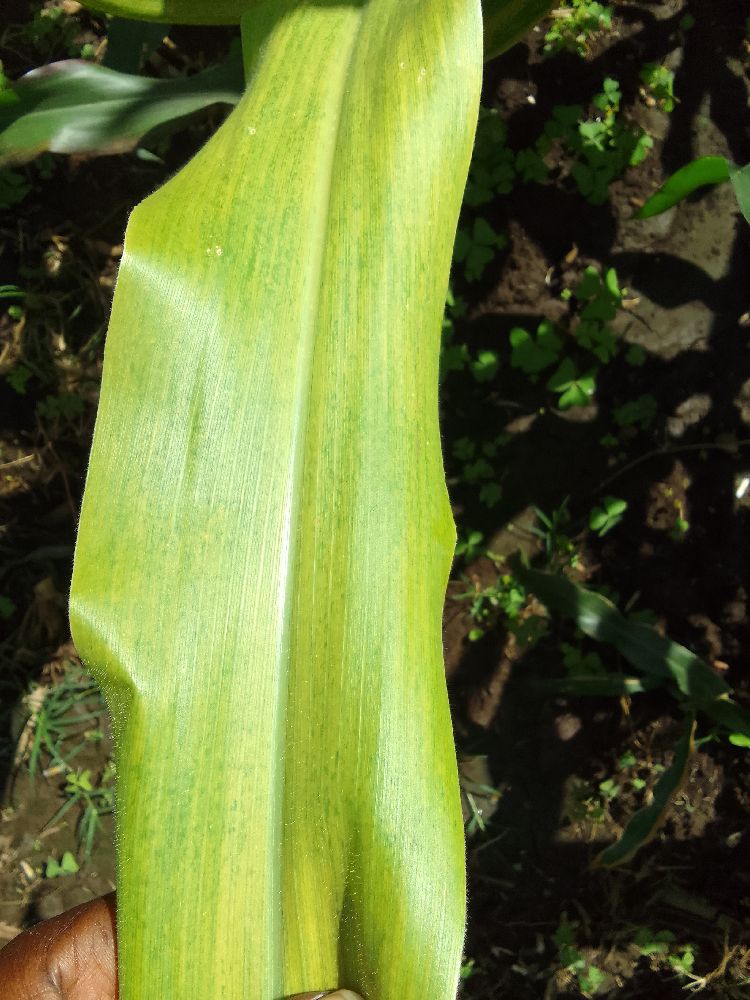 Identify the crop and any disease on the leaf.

maize, maize lethal necrosis
